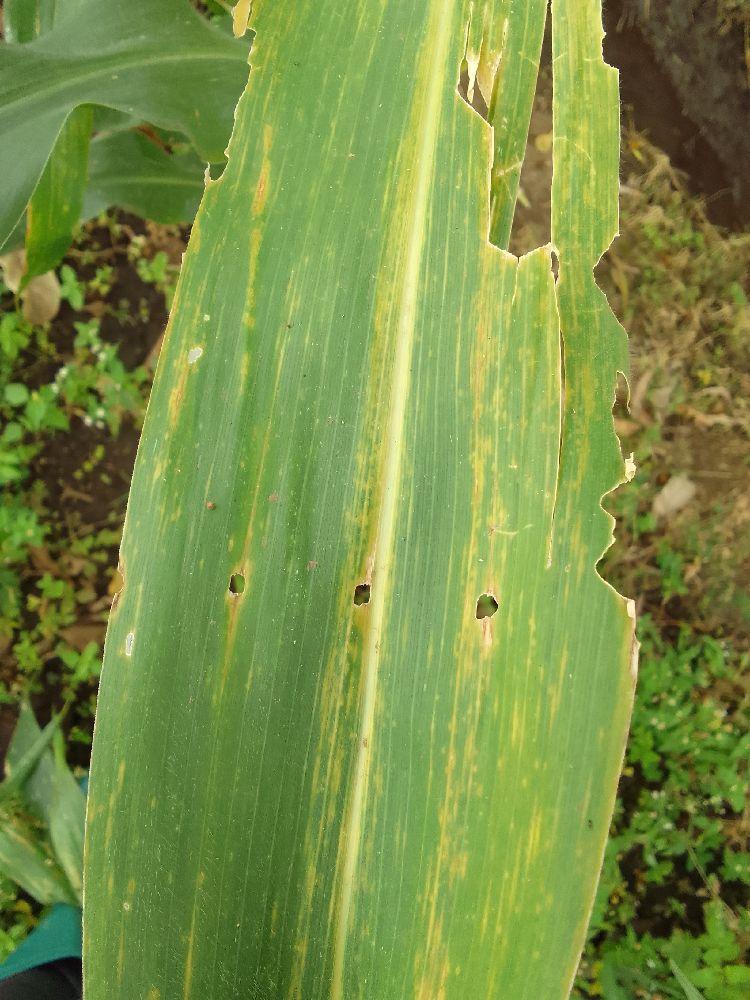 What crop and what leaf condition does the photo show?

maize, maize lethal necrosis
